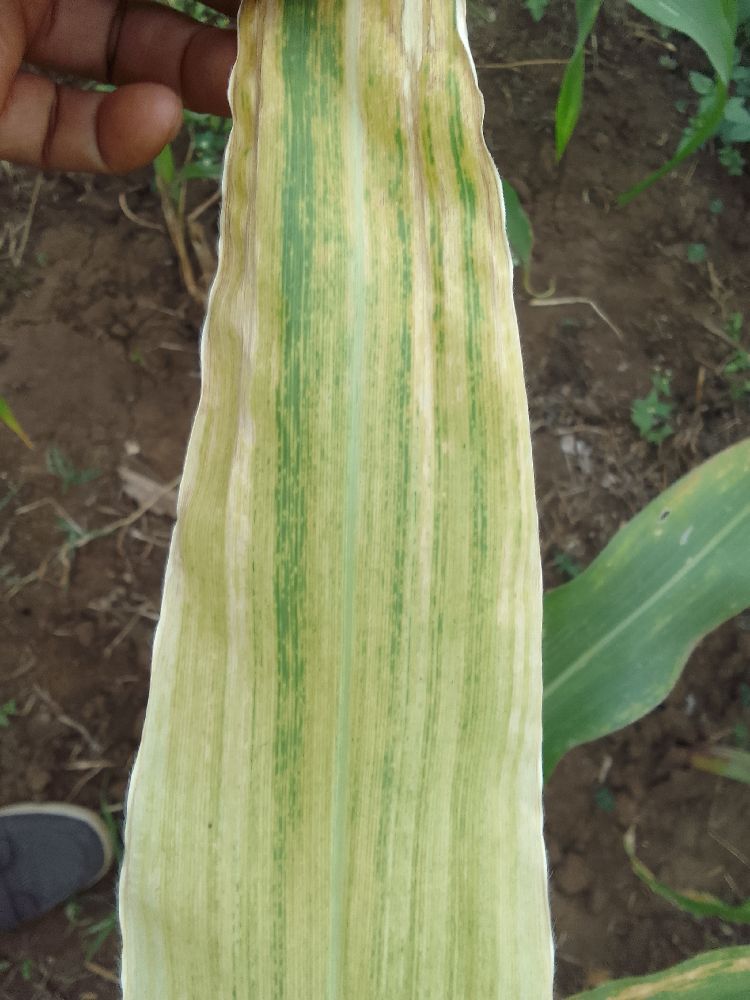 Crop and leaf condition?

maize, maize lethal necrosis
